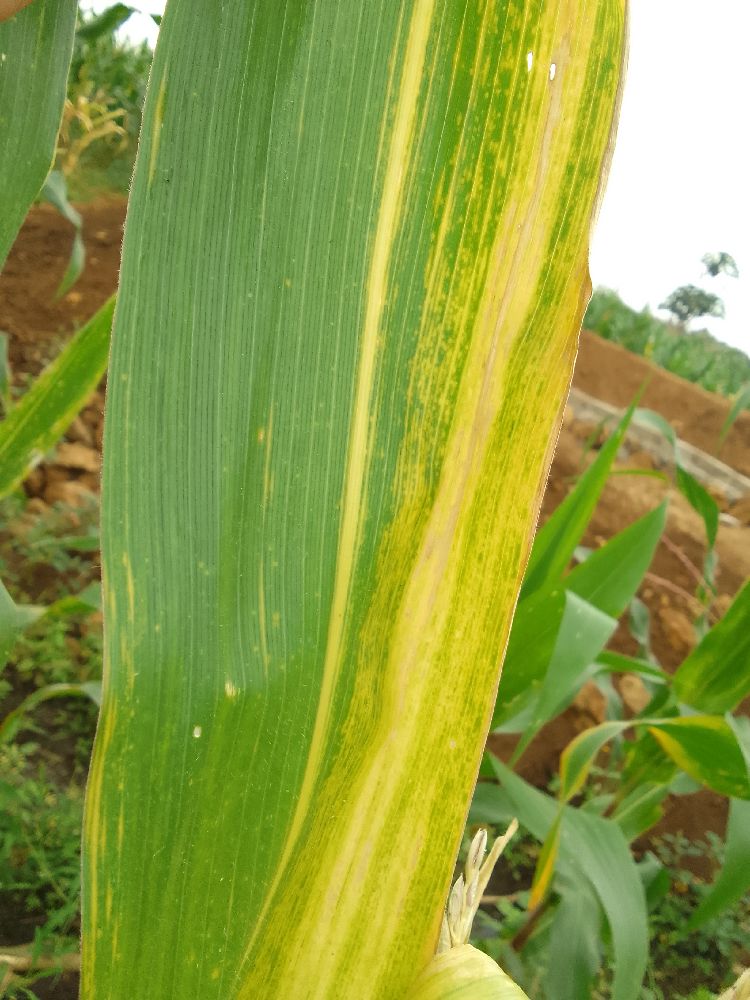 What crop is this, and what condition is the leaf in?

maize, maize lethal necrosis
